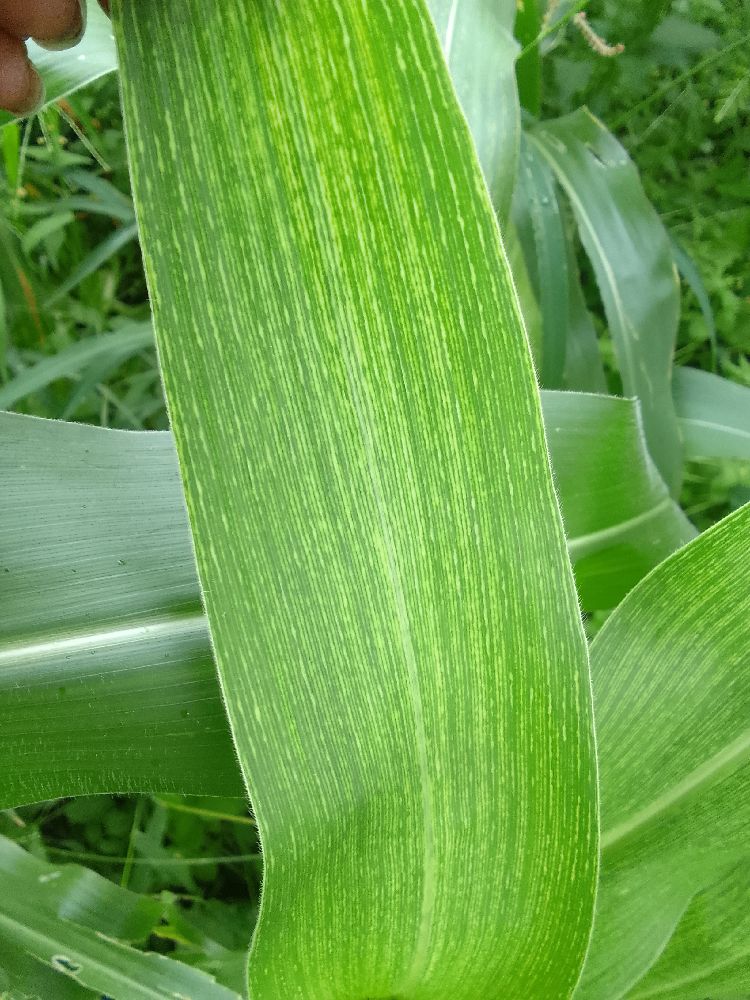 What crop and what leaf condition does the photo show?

maize, maize streak virus
